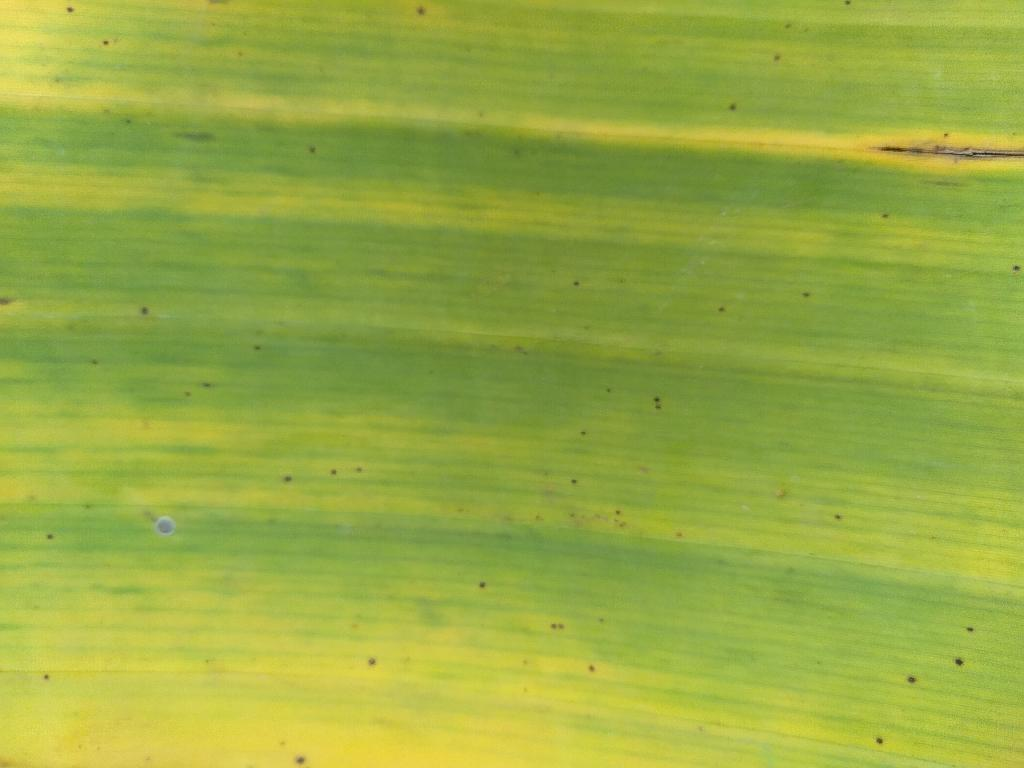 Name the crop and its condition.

banana, fusarium wilt race 1
